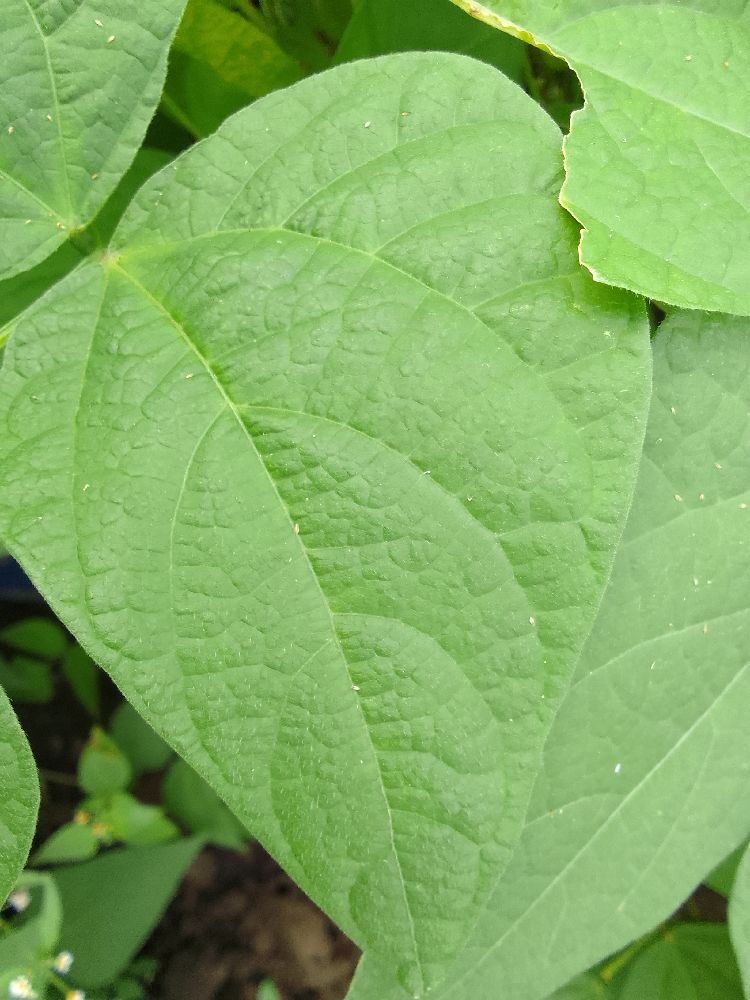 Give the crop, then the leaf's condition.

common bean, healthy
